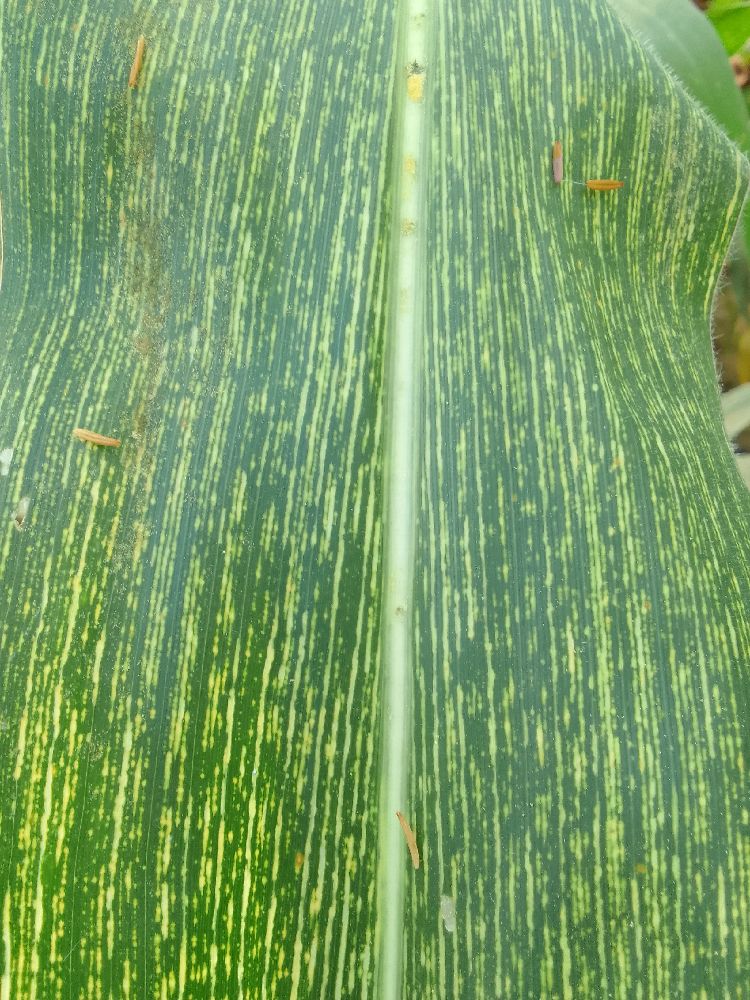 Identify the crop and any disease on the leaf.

maize, maize streak virus
